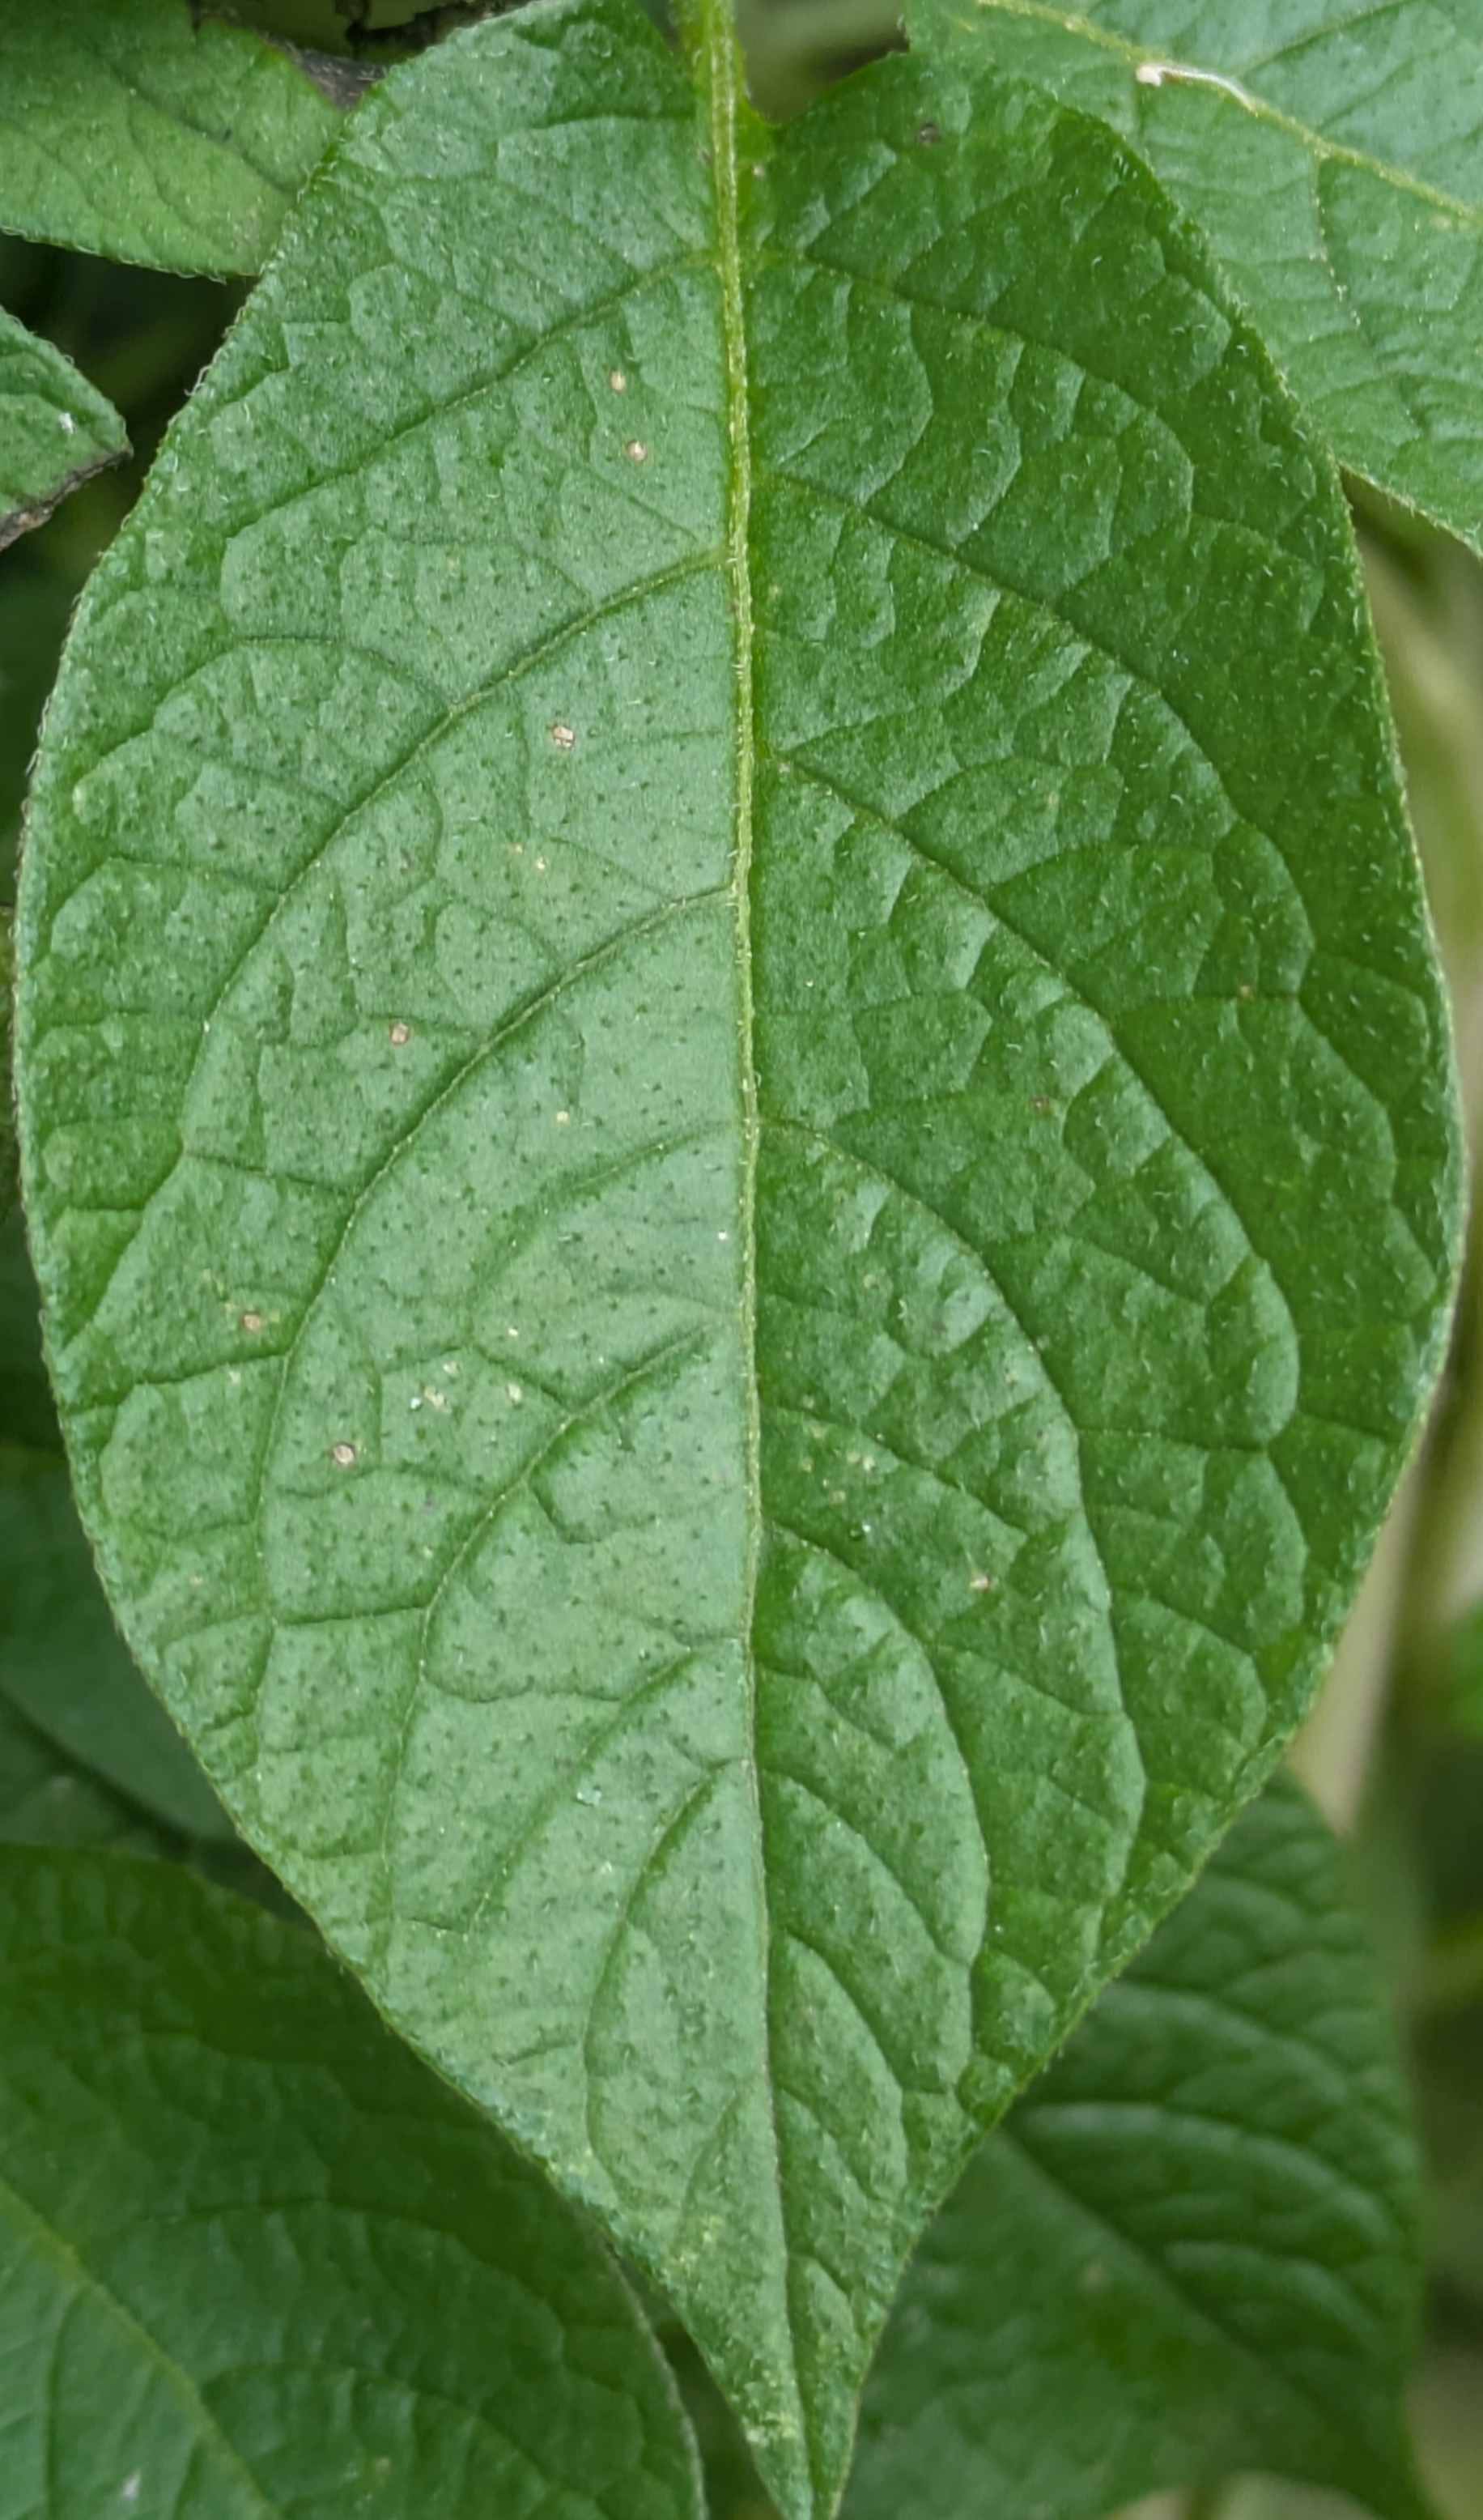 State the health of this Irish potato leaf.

healthy
